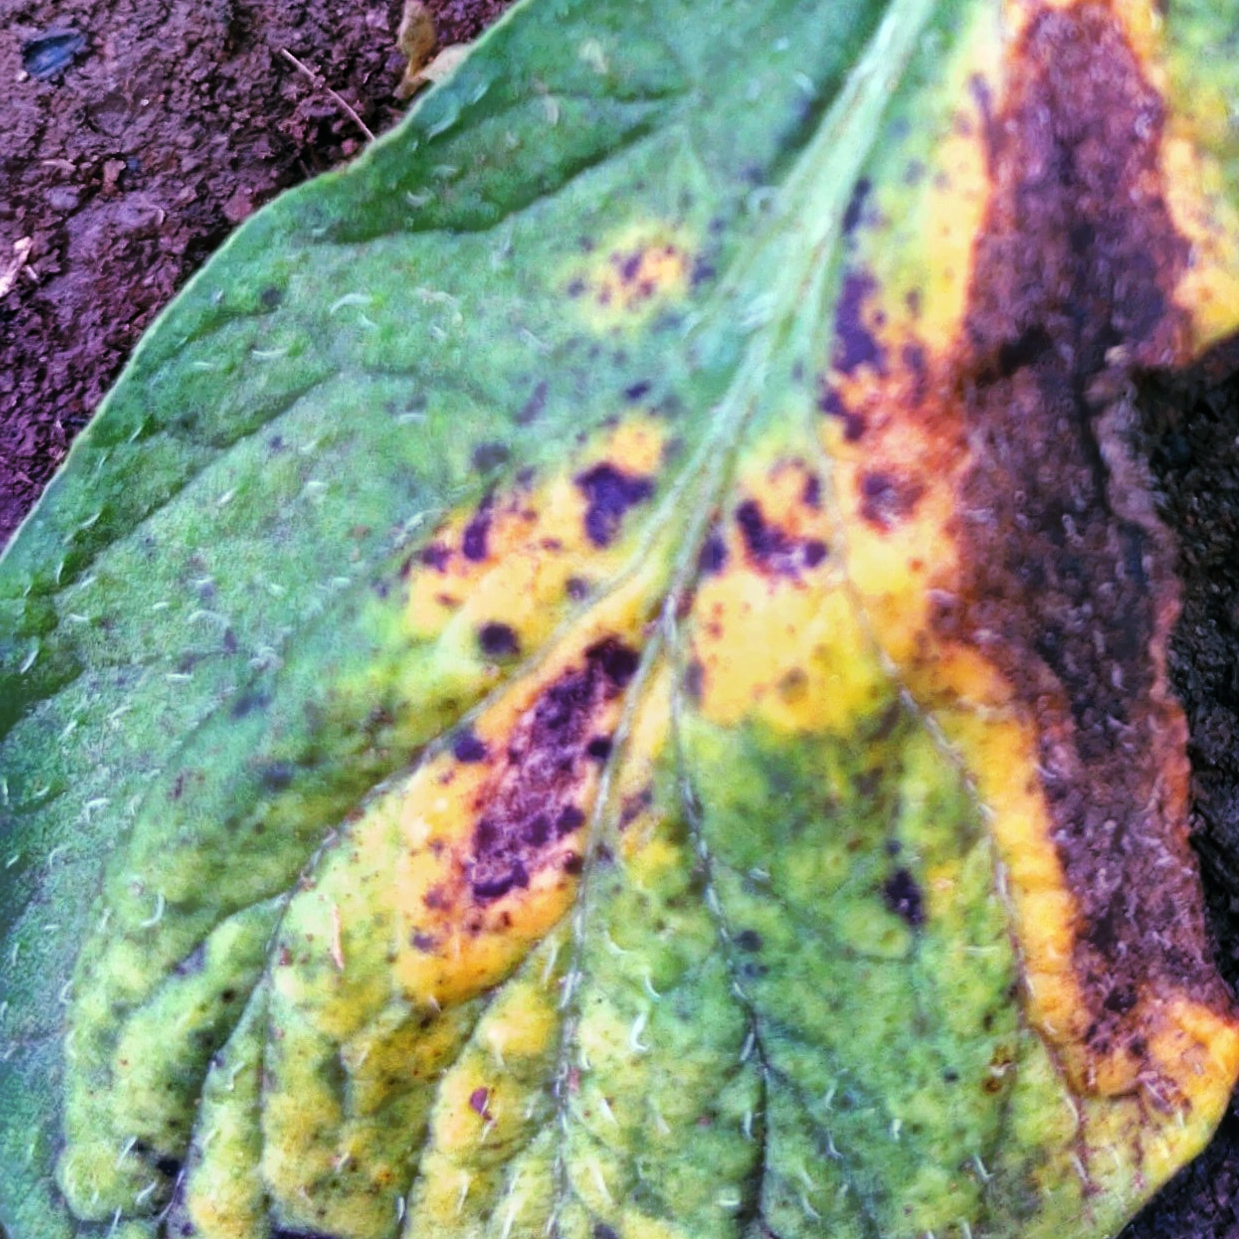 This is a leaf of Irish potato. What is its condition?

late blight
